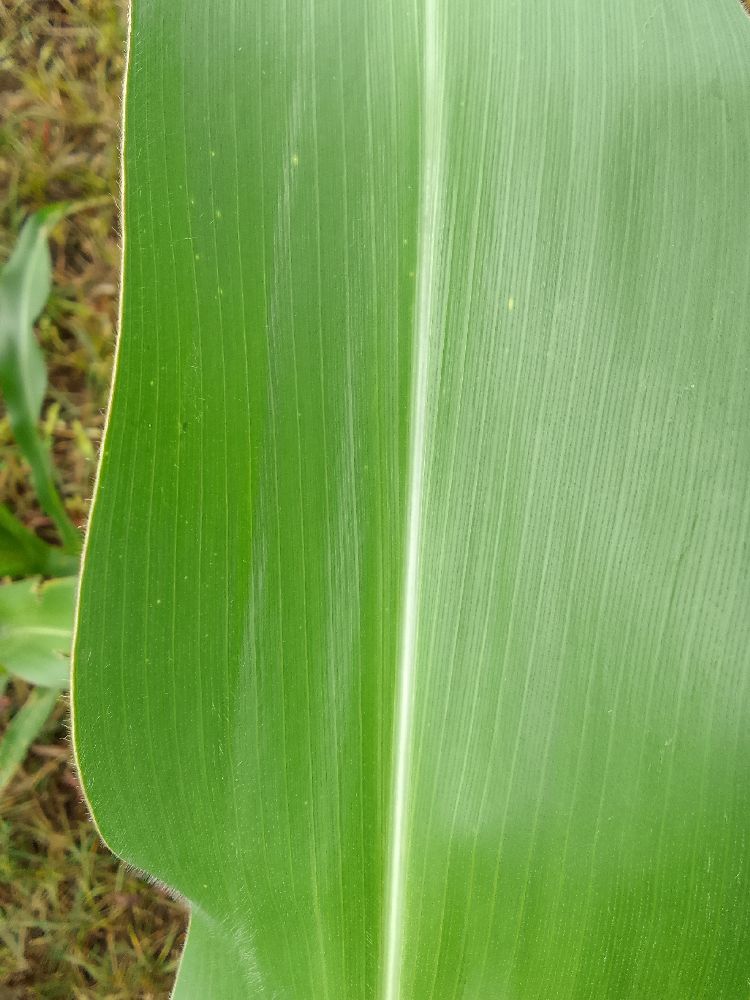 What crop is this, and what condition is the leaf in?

maize, healthy
